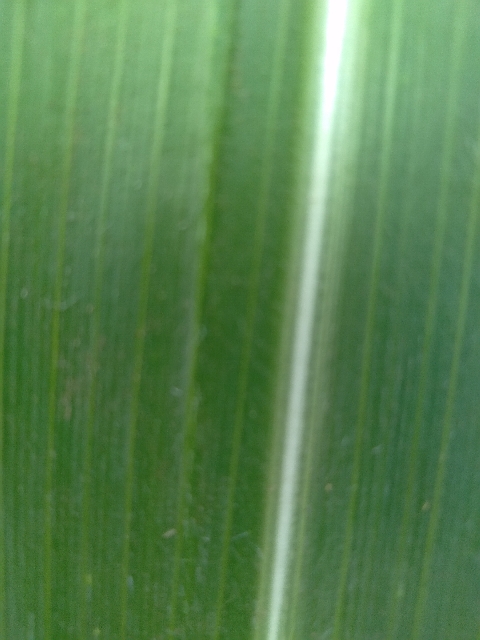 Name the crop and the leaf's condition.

maize, healthy
